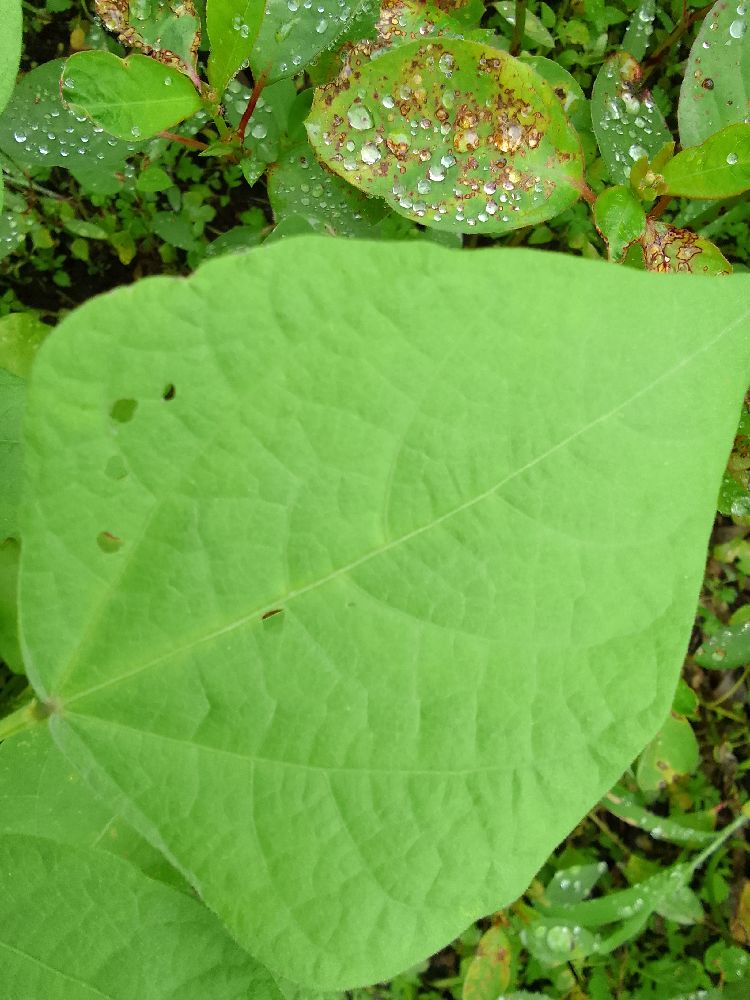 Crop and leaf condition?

common bean, healthy
